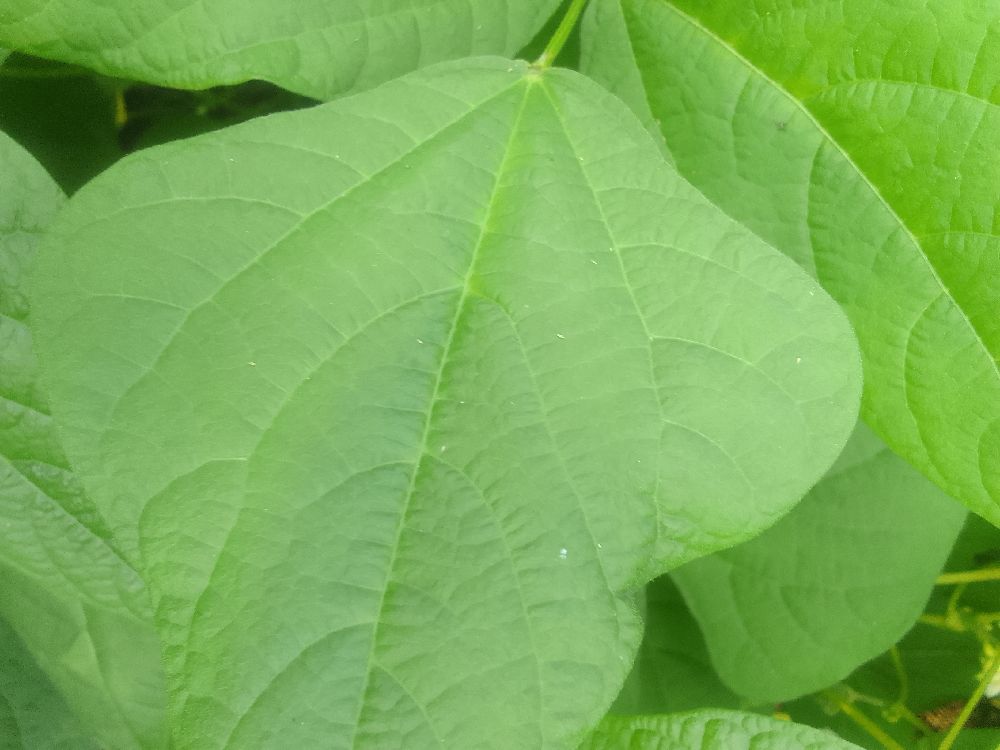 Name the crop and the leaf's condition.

common bean, healthy
